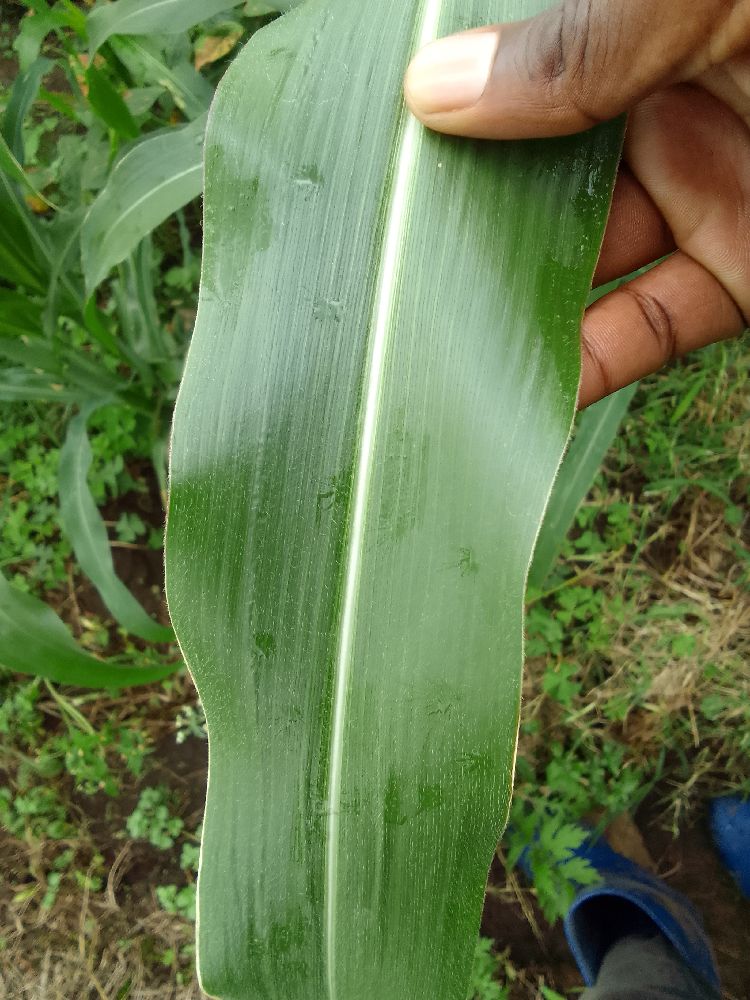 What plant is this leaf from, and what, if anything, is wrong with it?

maize, healthy
